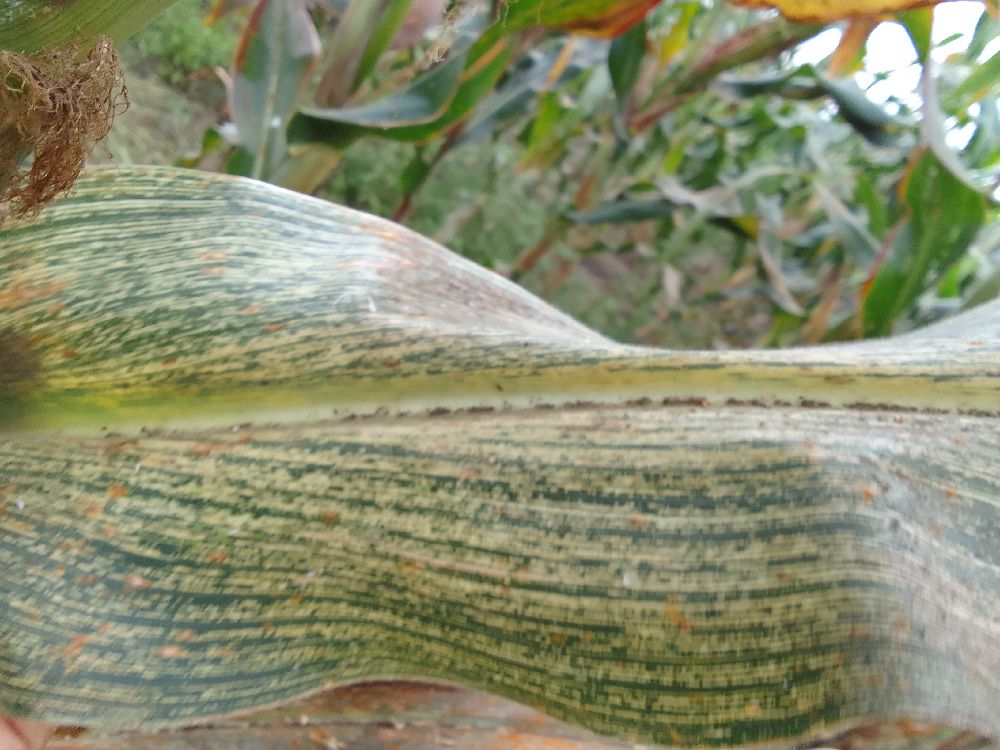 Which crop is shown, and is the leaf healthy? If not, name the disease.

maize, maize streak virus
